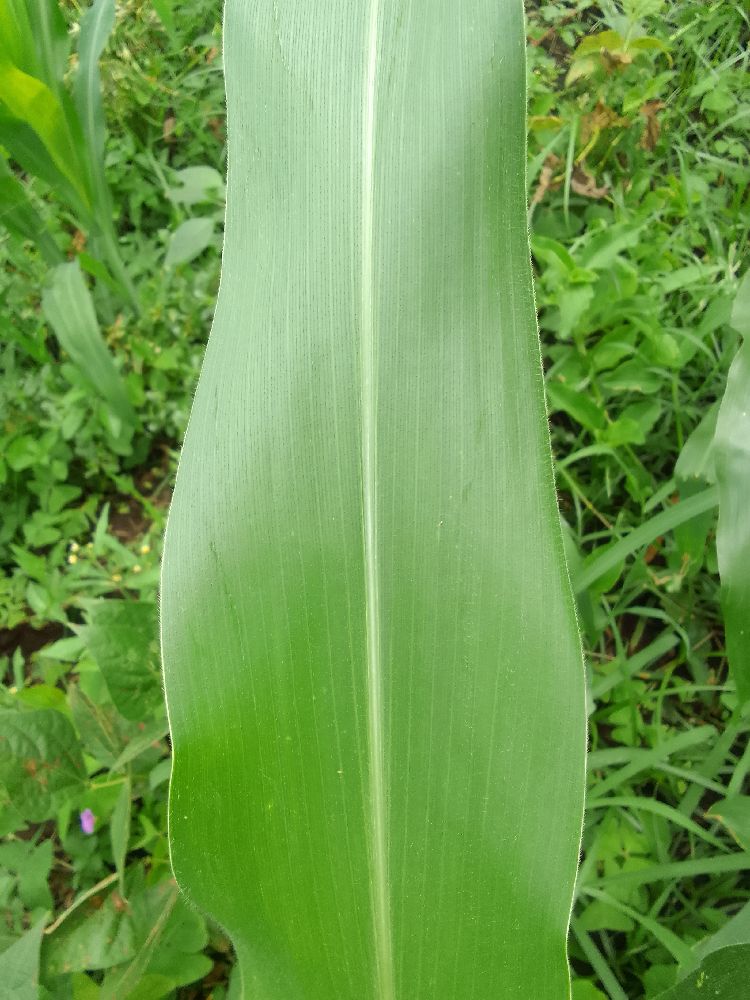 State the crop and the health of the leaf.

maize, healthy
